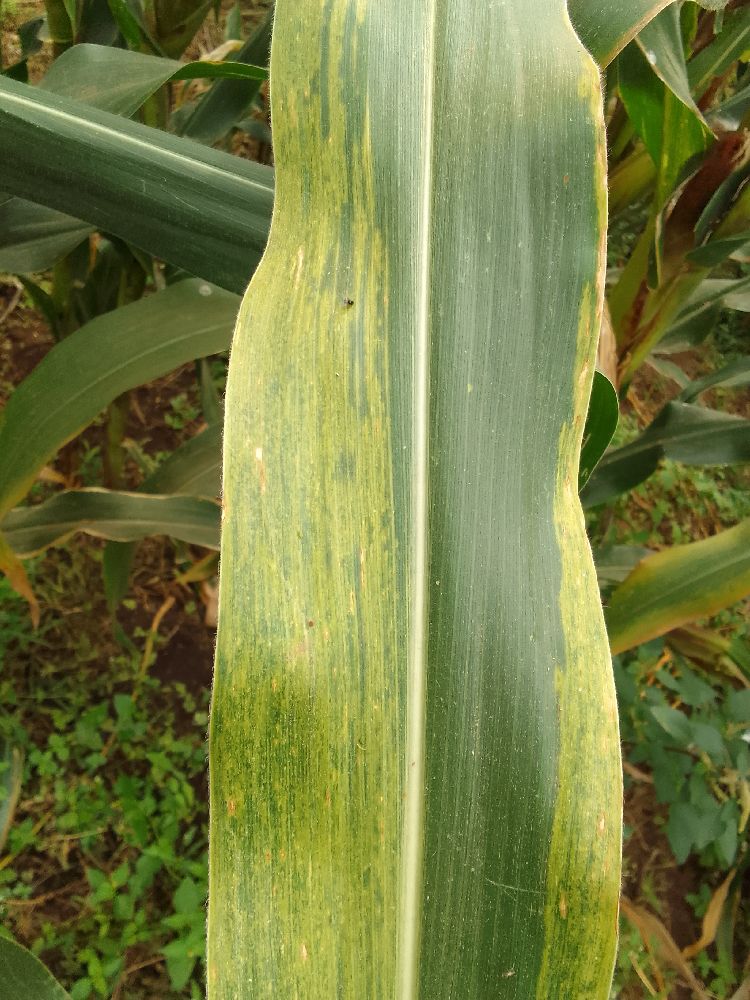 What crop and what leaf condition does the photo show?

maize, maize lethal necrosis
